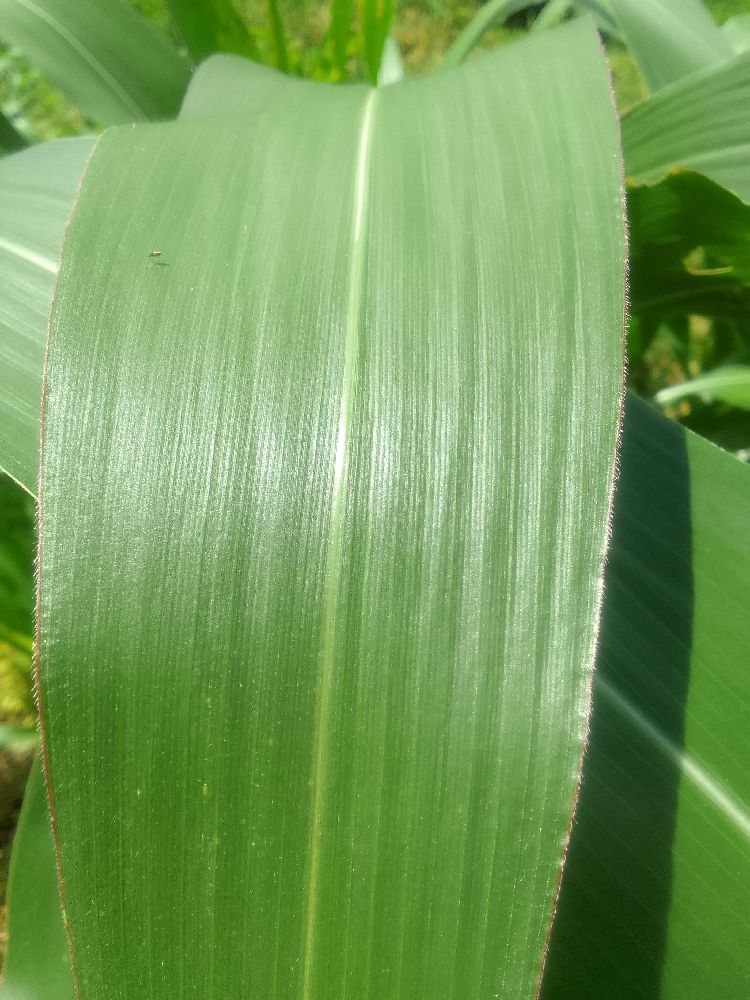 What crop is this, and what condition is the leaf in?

maize, healthy
